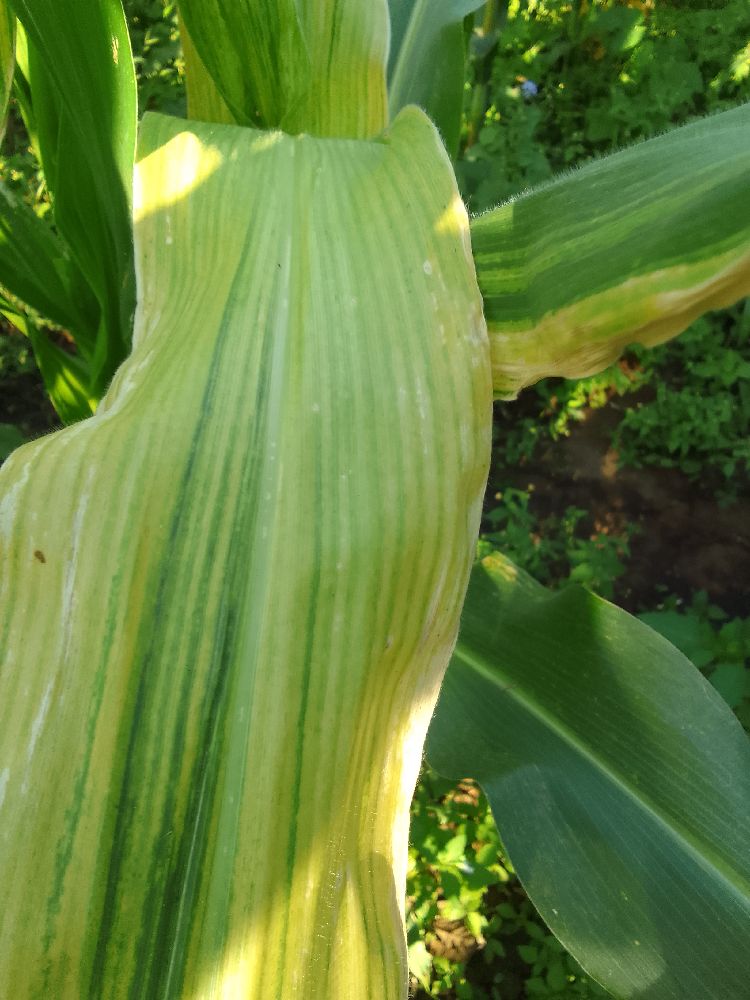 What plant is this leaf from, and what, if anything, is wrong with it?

maize, maize lethal necrosis
